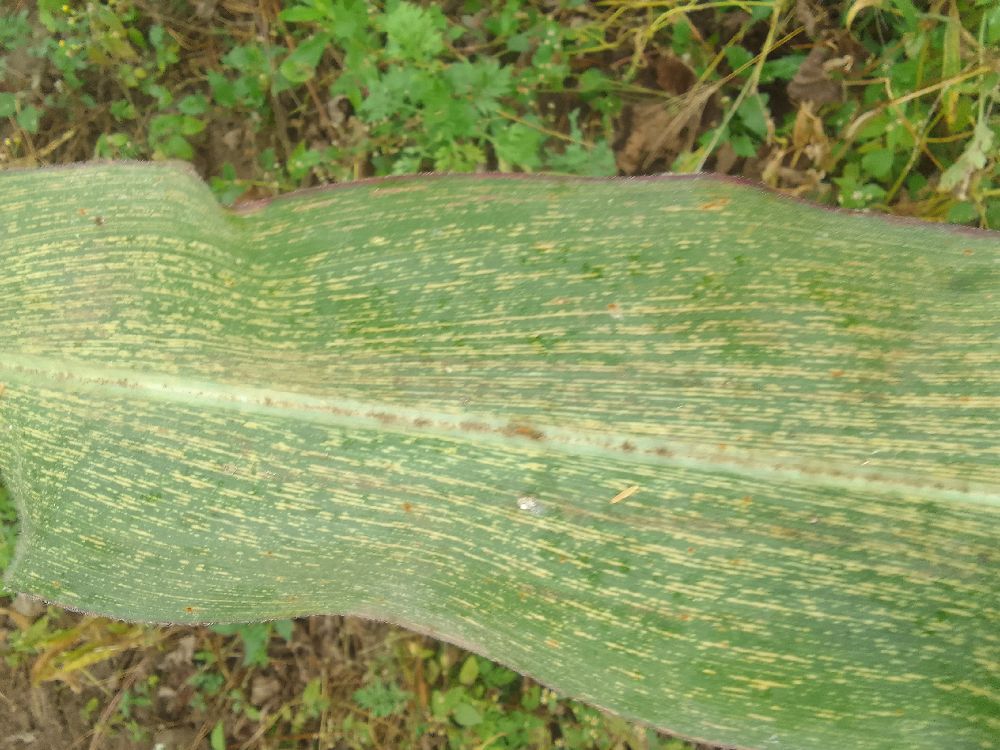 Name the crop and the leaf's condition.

maize, maize streak virus
